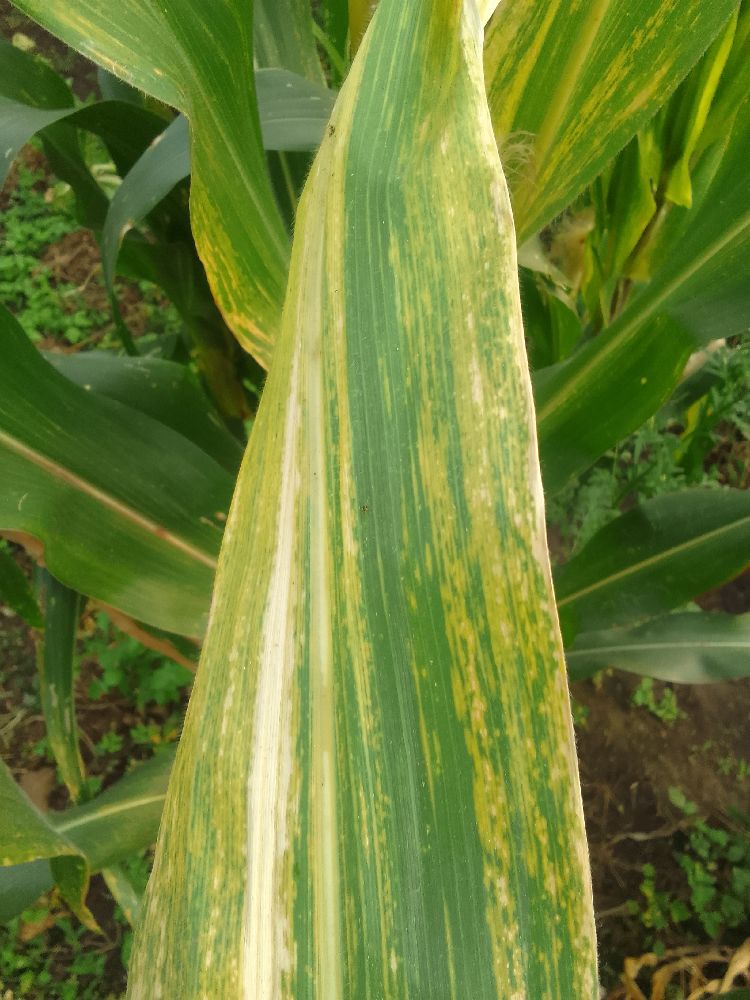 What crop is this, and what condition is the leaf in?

maize, maize lethal necrosis
